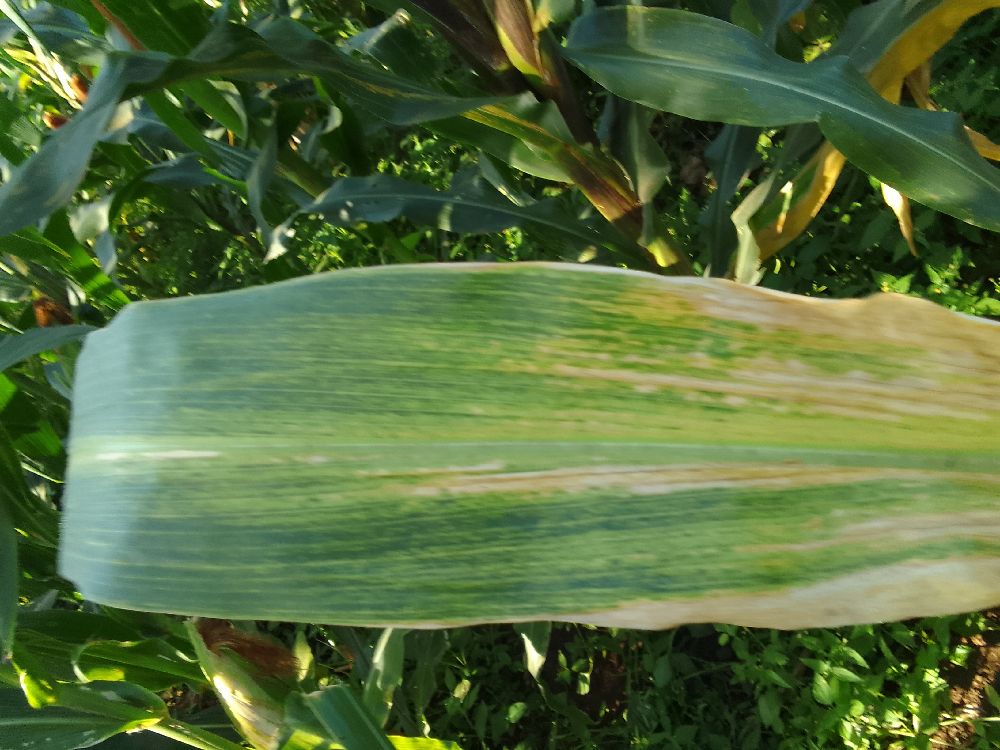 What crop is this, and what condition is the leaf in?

maize, maize lethal necrosis
